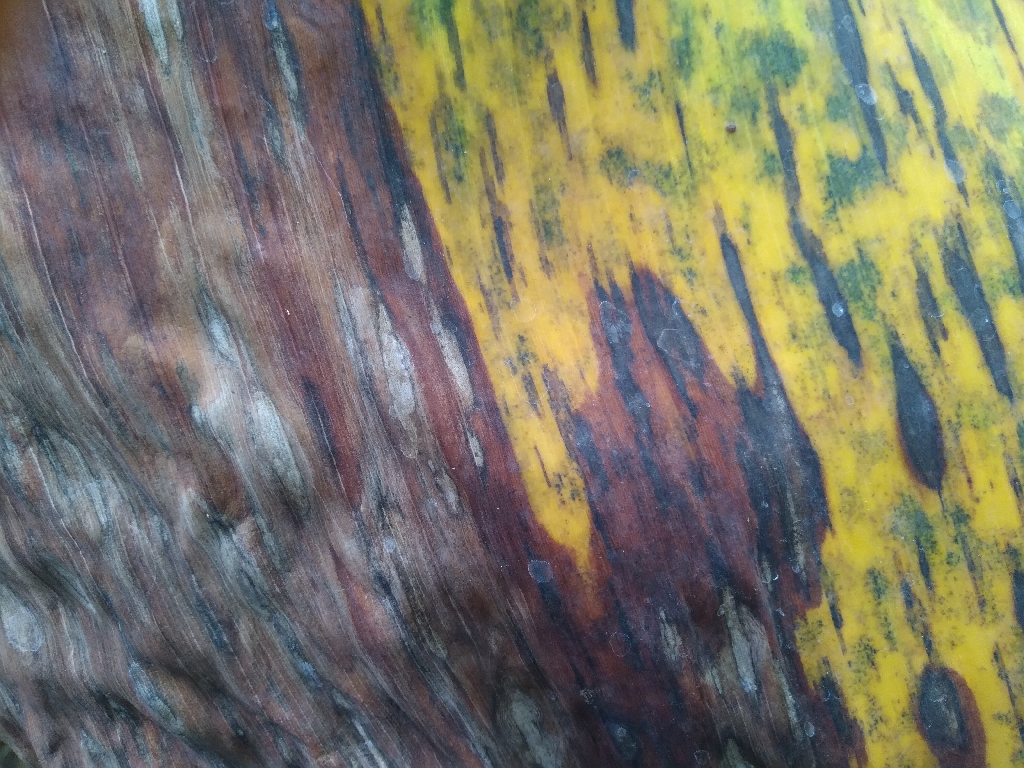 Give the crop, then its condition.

banana, black sigatoka
